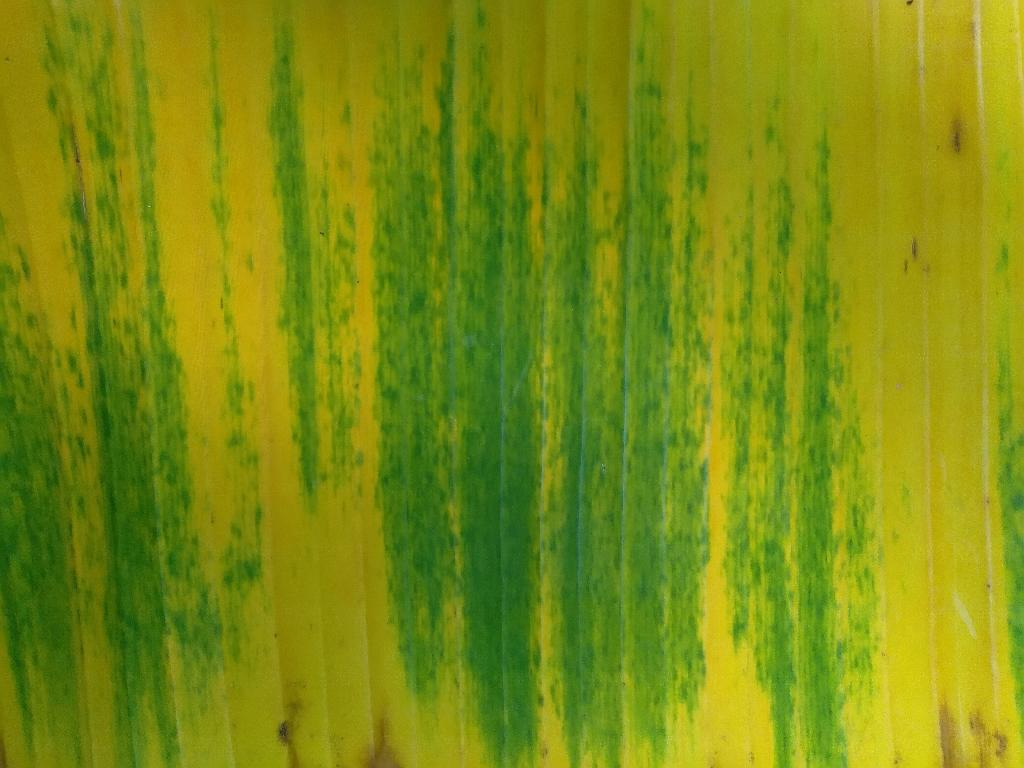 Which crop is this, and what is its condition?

banana, fusarium wilt race 1
